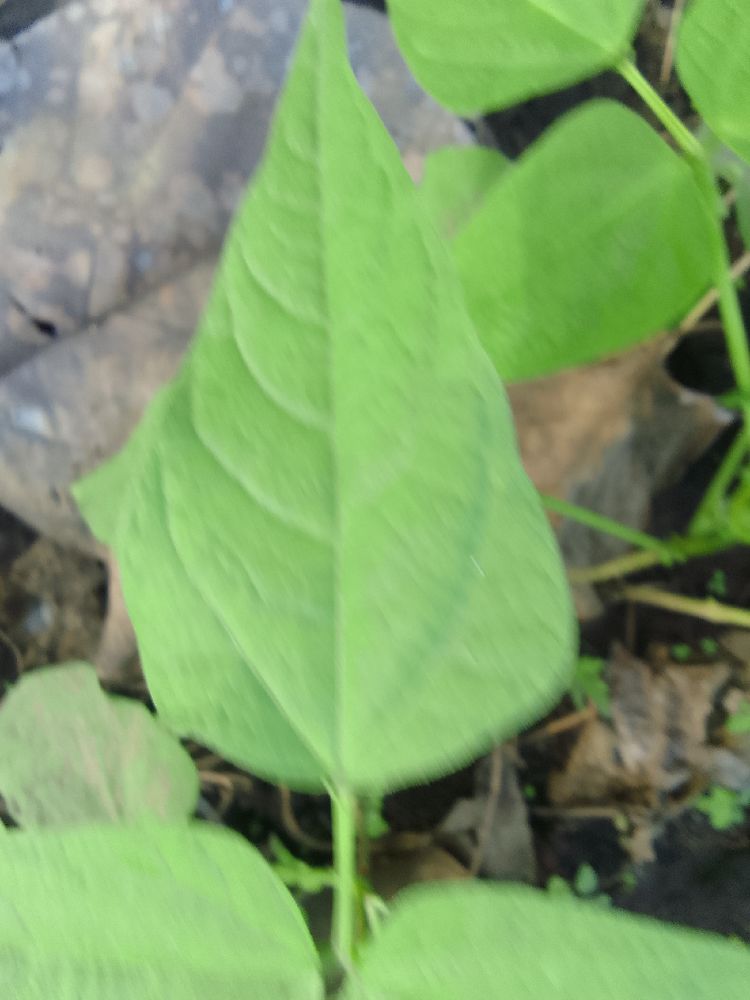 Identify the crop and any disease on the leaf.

common bean, healthy
